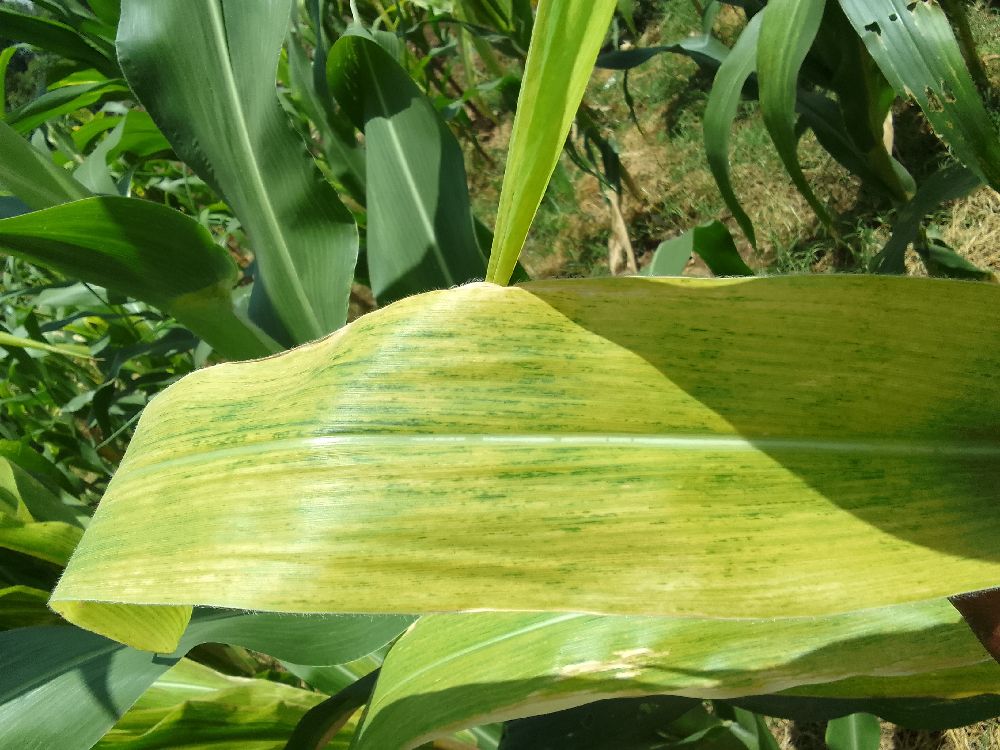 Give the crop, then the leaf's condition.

maize, maize lethal necrosis
